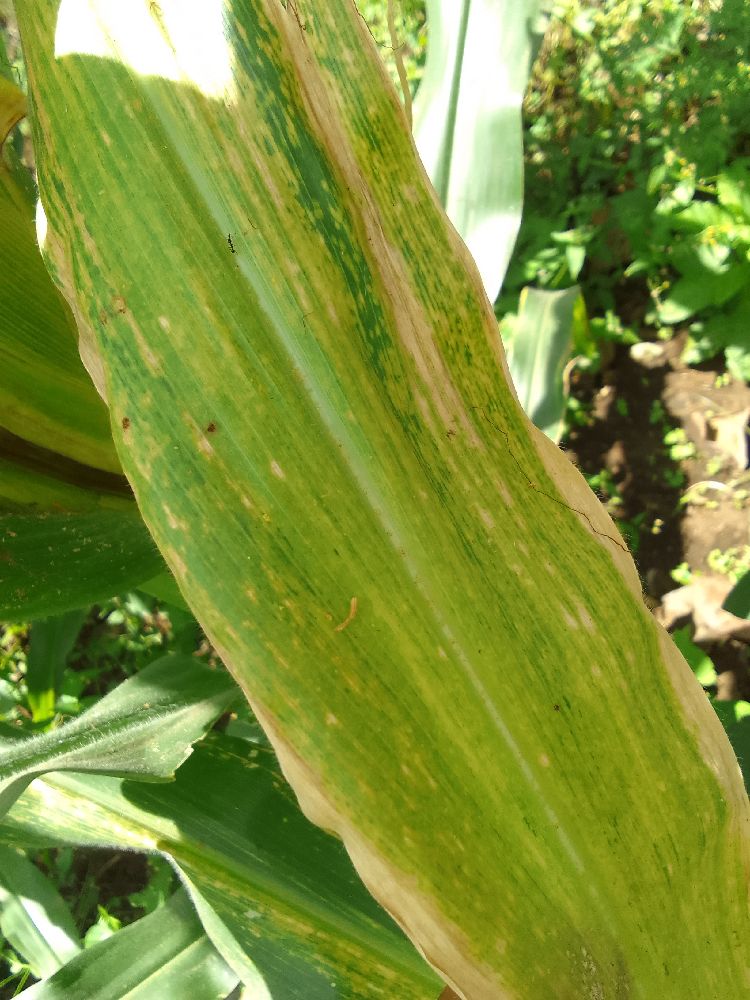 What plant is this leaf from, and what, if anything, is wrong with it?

maize, maize lethal necrosis
